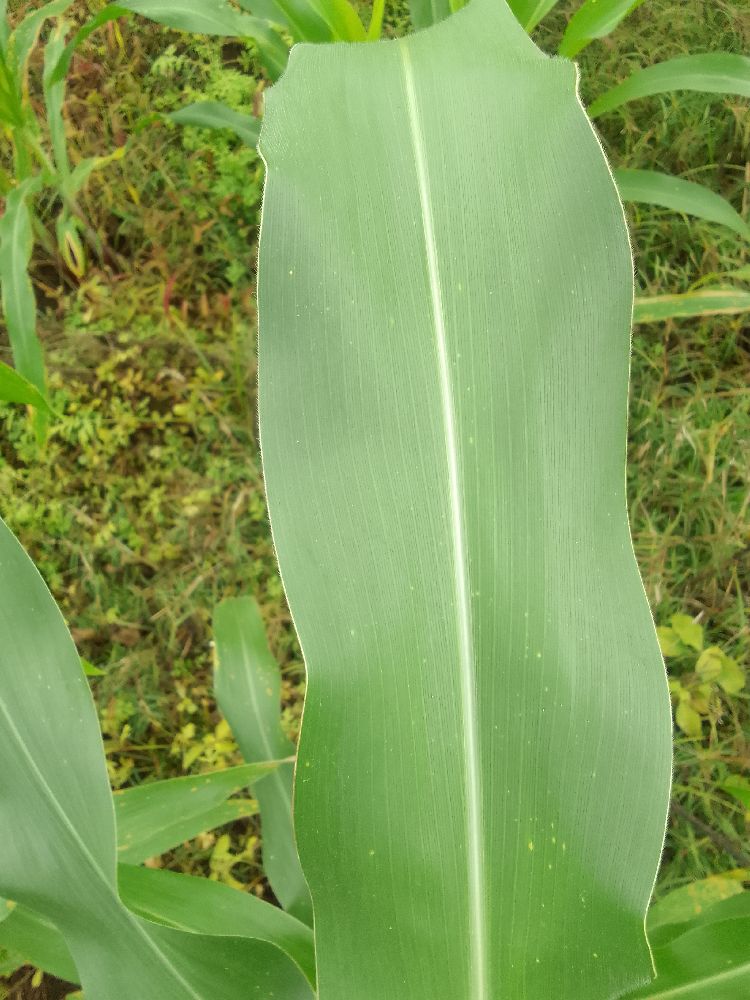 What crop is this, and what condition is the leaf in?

maize, healthy
